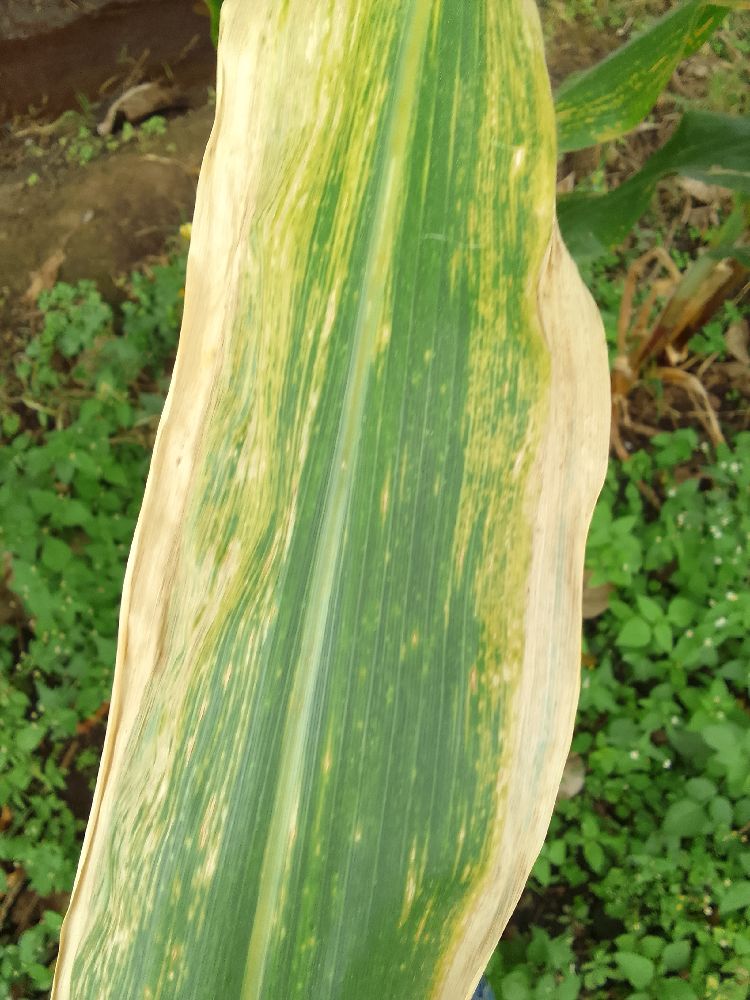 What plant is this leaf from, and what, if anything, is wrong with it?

maize, healthy
